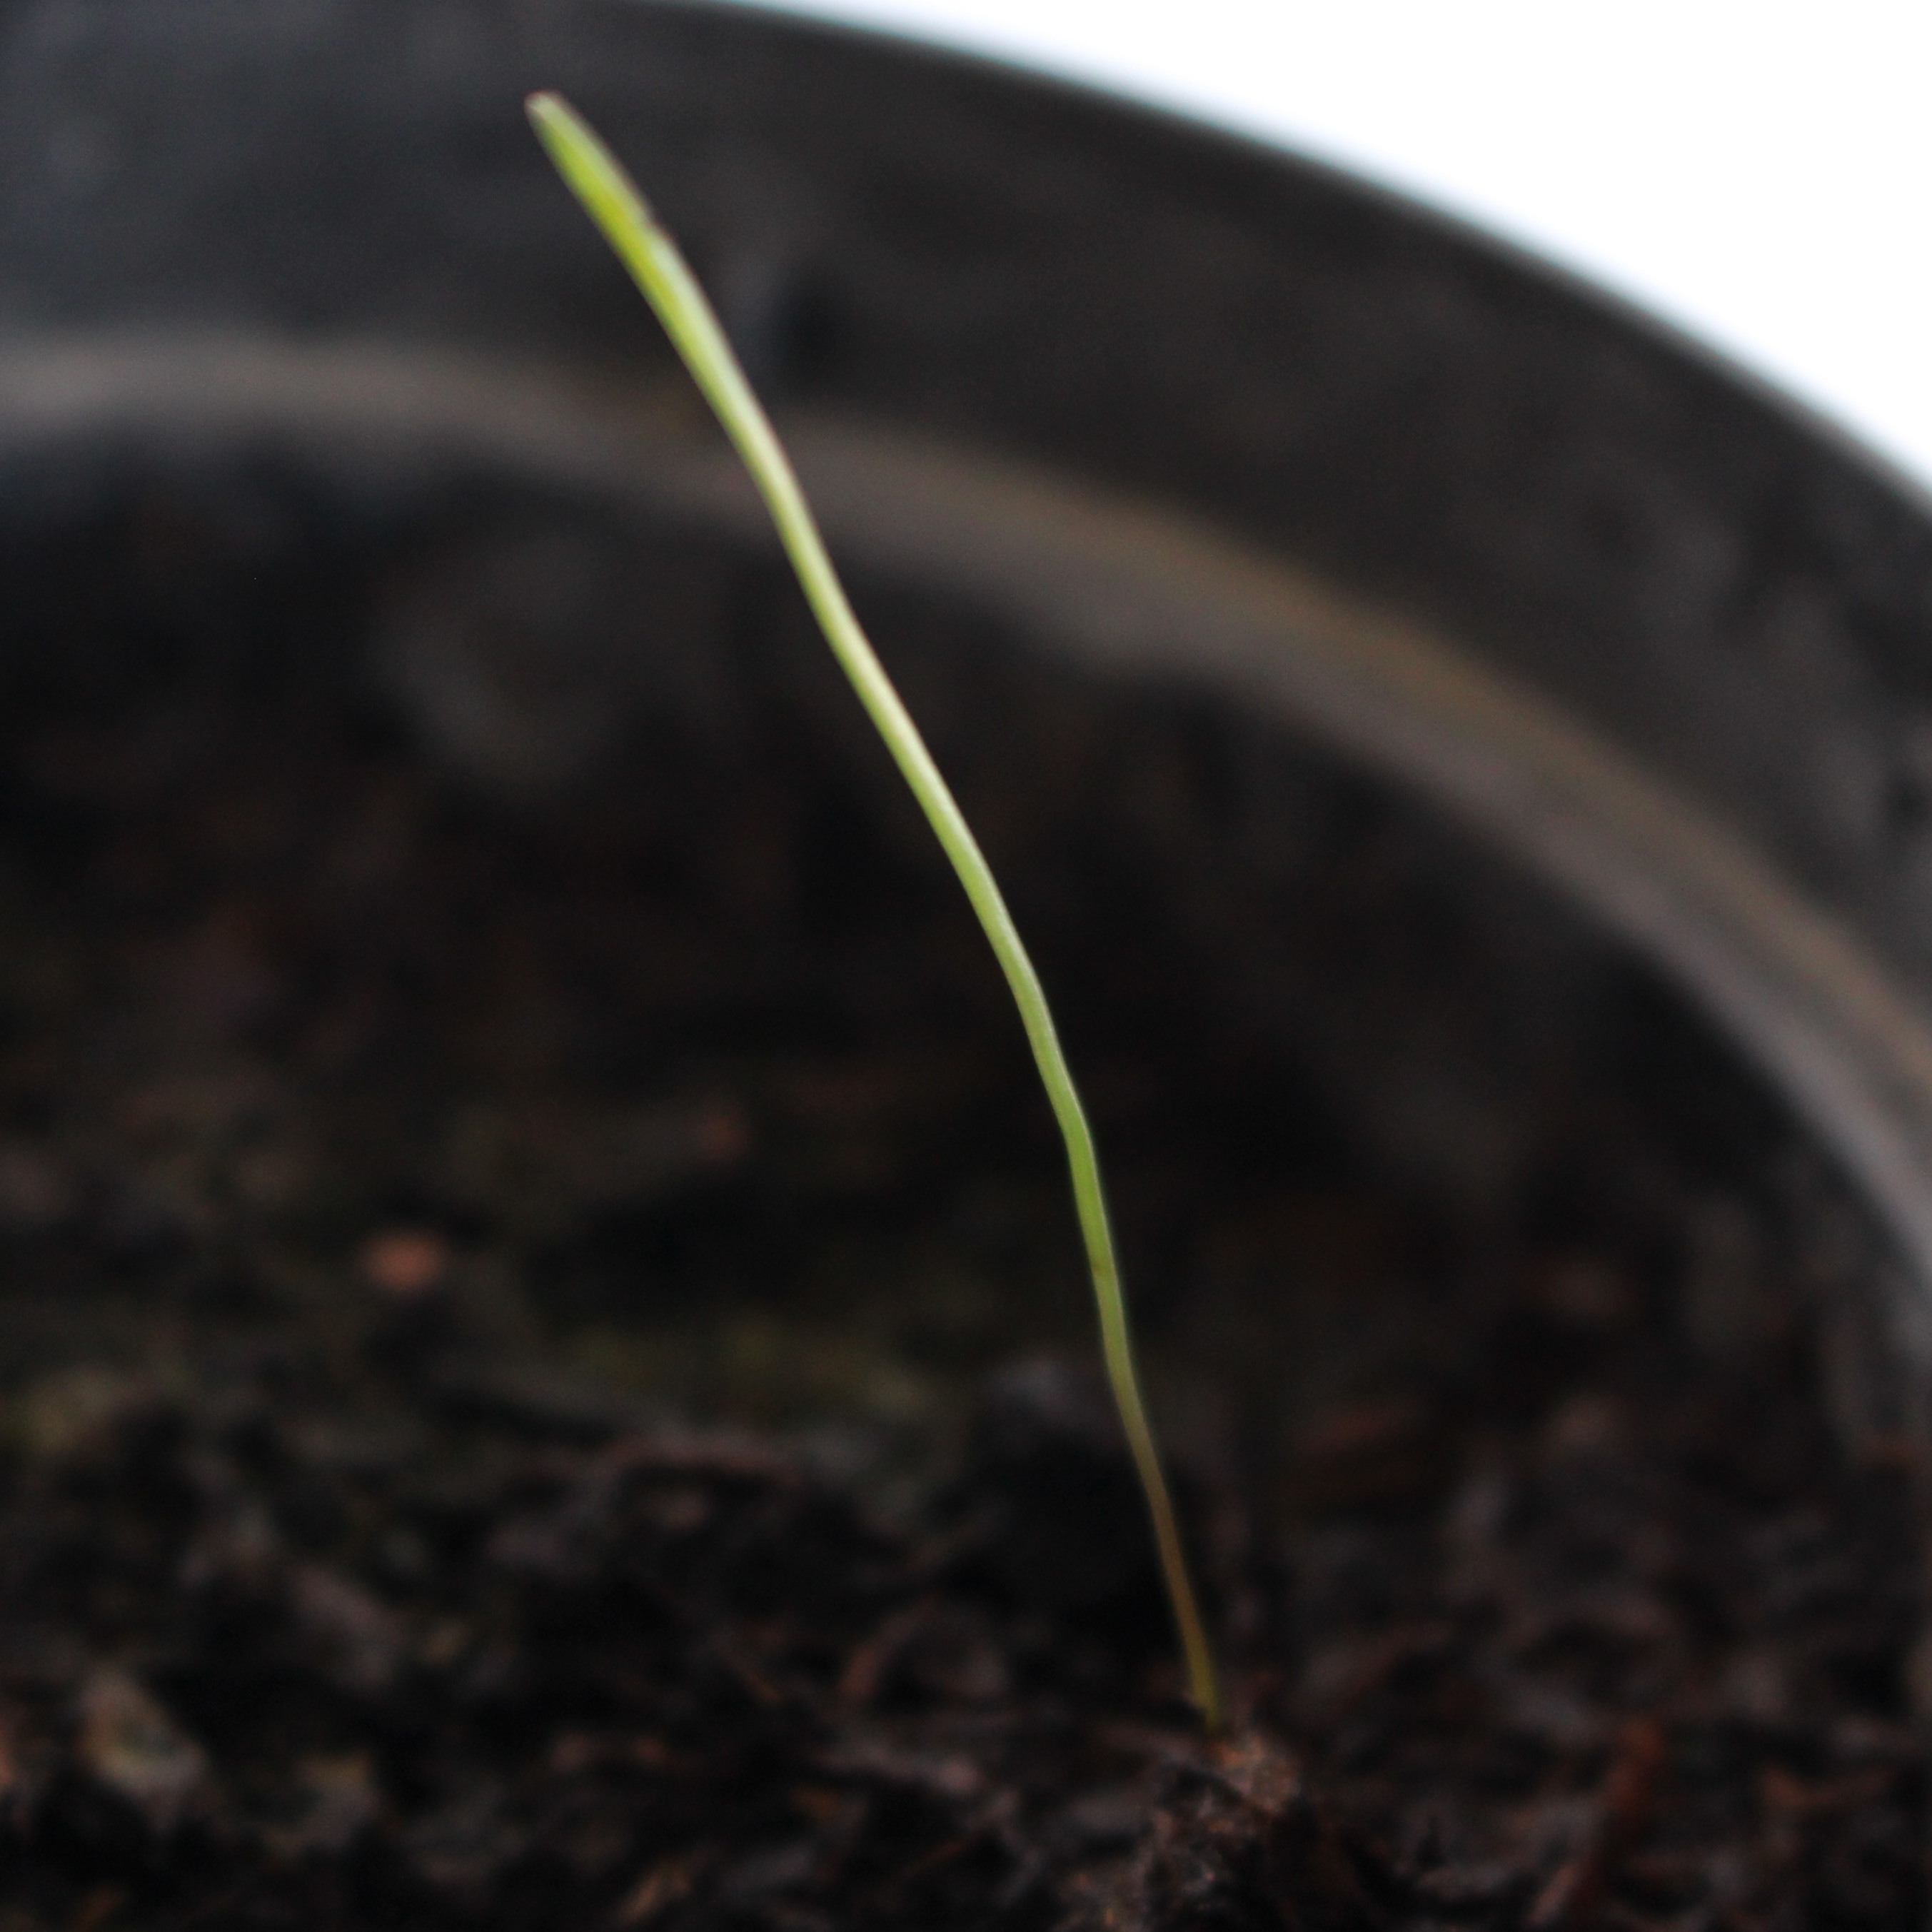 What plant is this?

Lolium multiflorum
